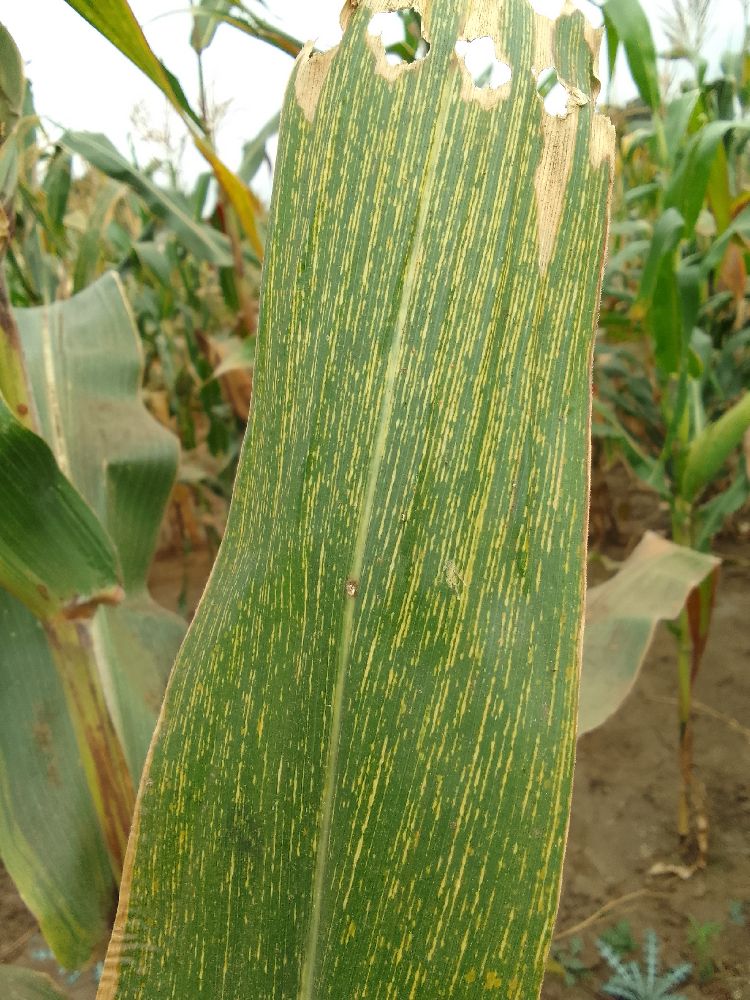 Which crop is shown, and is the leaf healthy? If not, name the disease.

maize, maize streak virus
